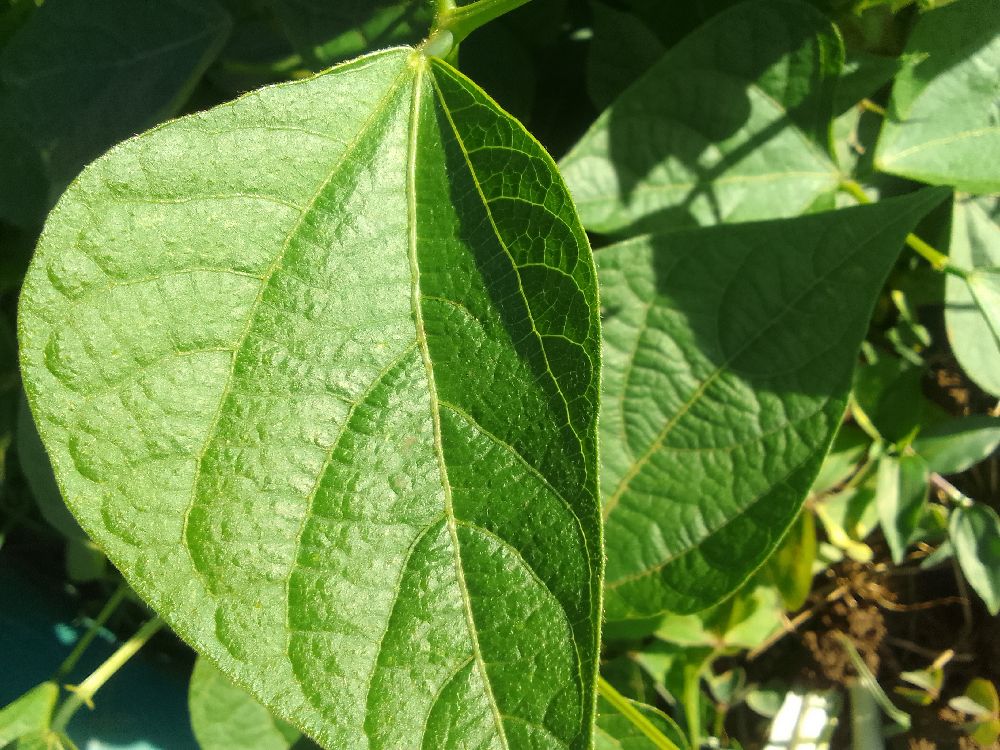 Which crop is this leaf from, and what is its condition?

common bean, healthy
